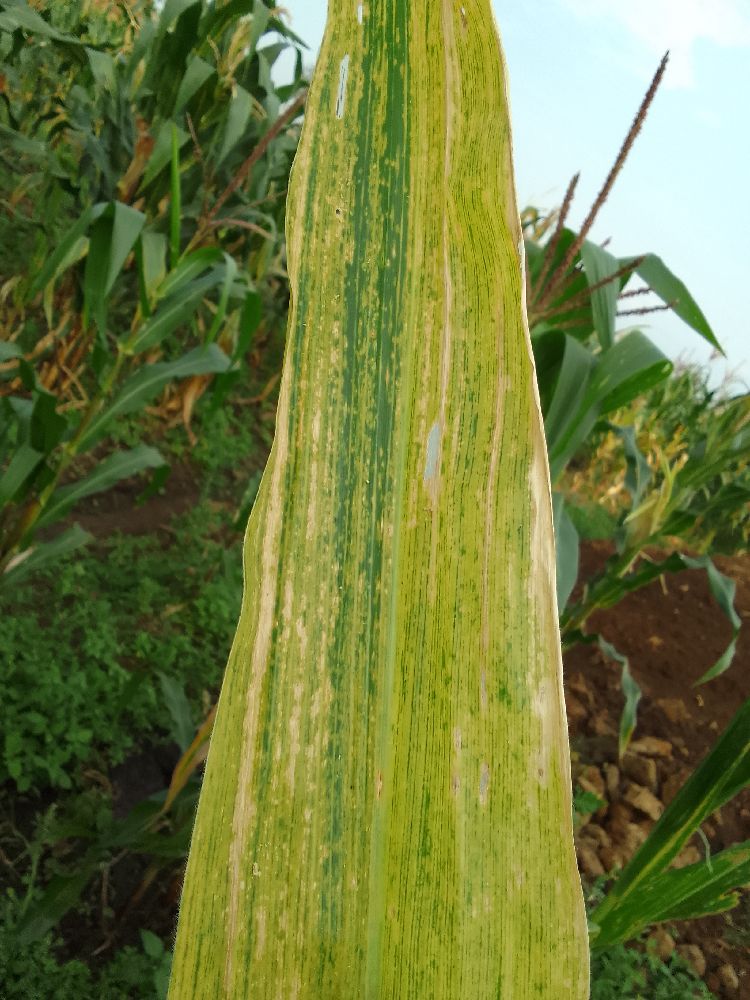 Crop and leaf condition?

maize, maize lethal necrosis
